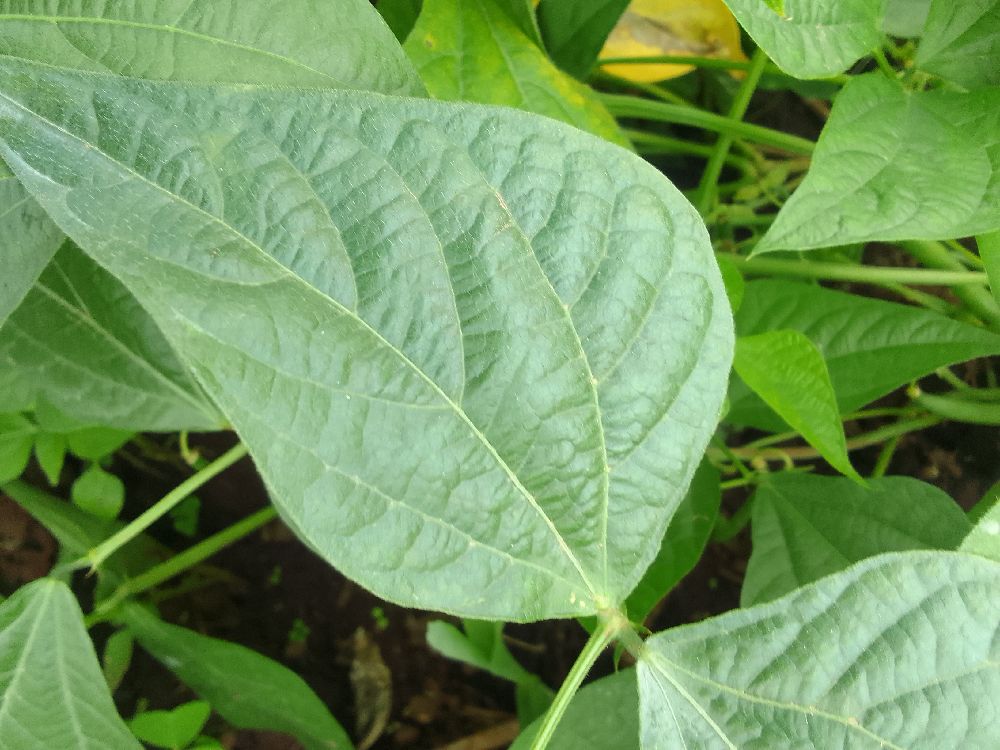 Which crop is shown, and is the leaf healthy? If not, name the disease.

common bean, healthy
